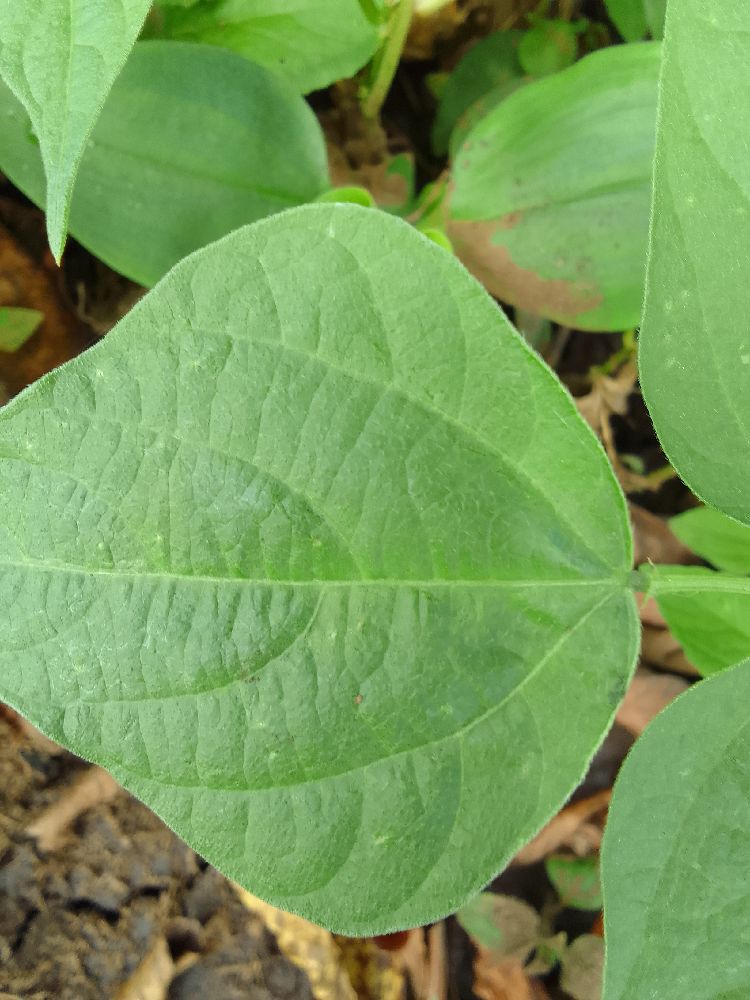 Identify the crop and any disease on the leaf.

common bean, healthy
